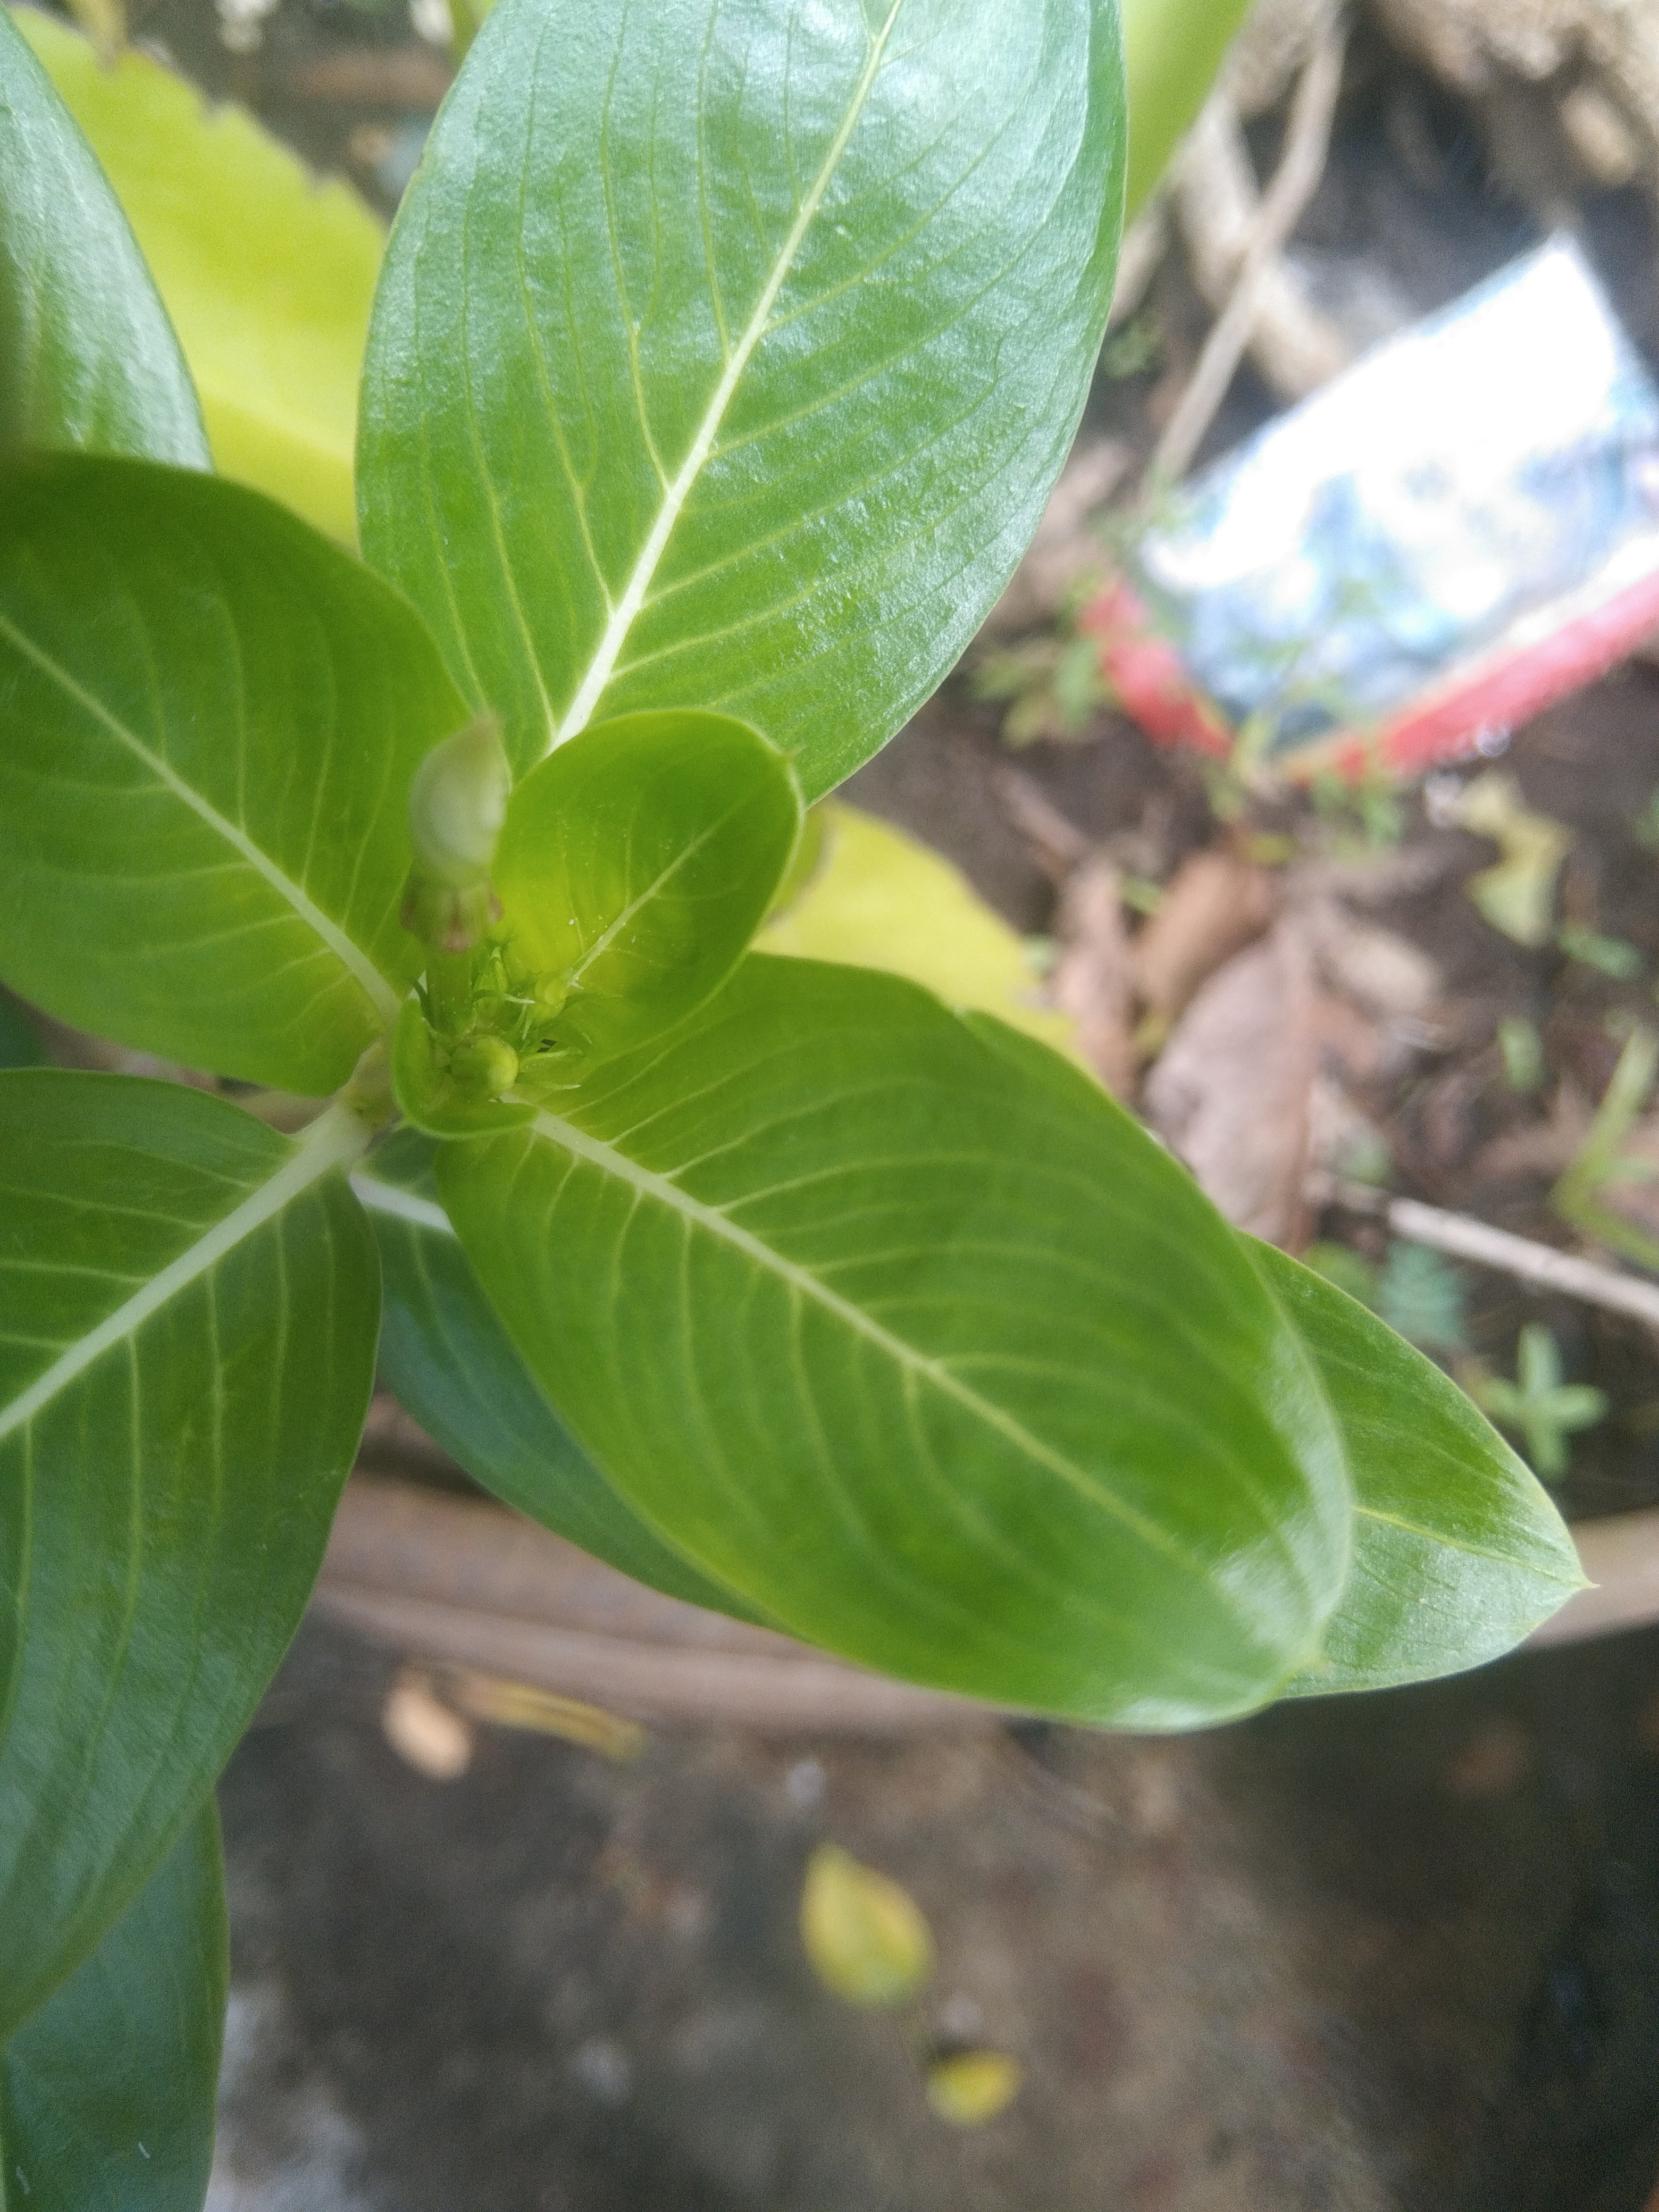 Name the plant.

rose periwinkle
